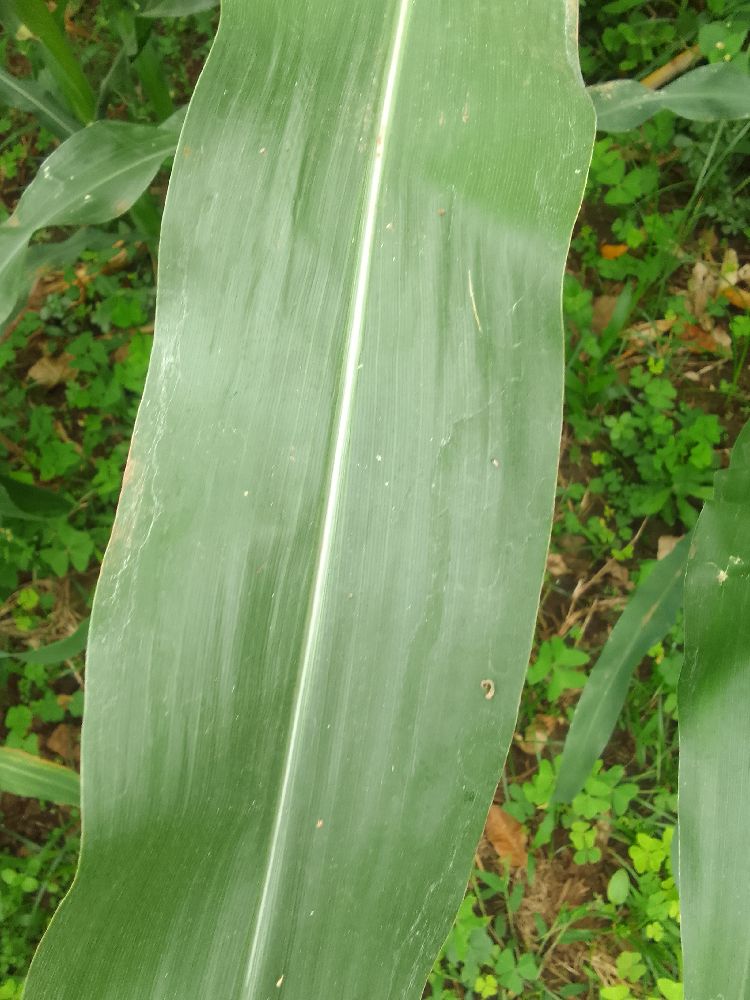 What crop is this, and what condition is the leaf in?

maize, healthy
